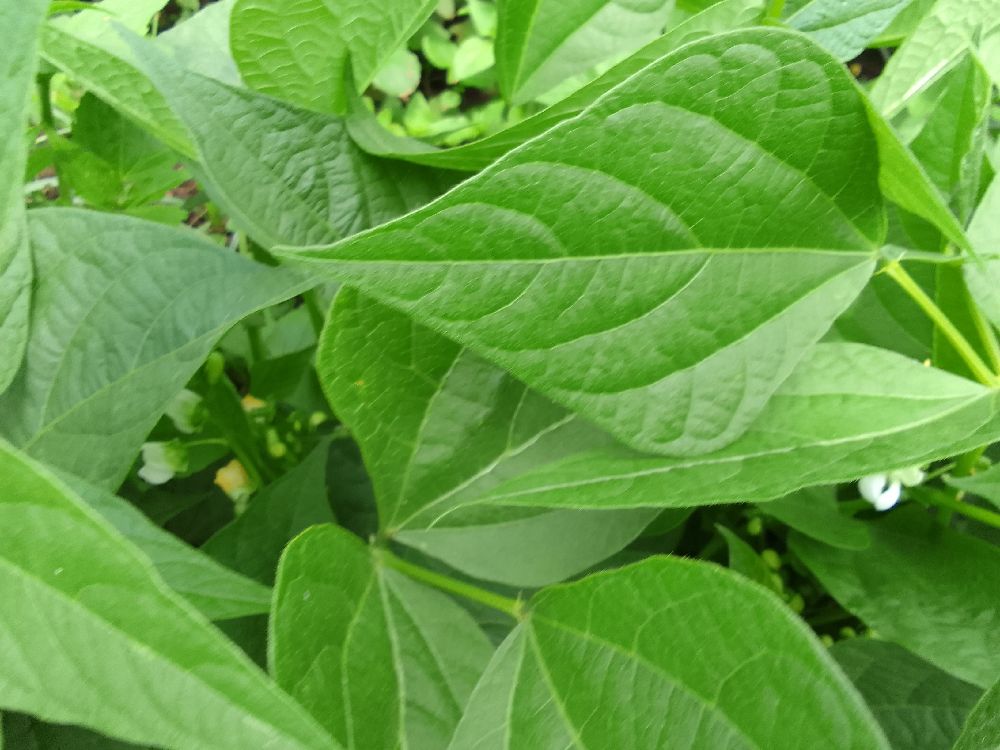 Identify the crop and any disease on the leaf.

common bean, healthy
